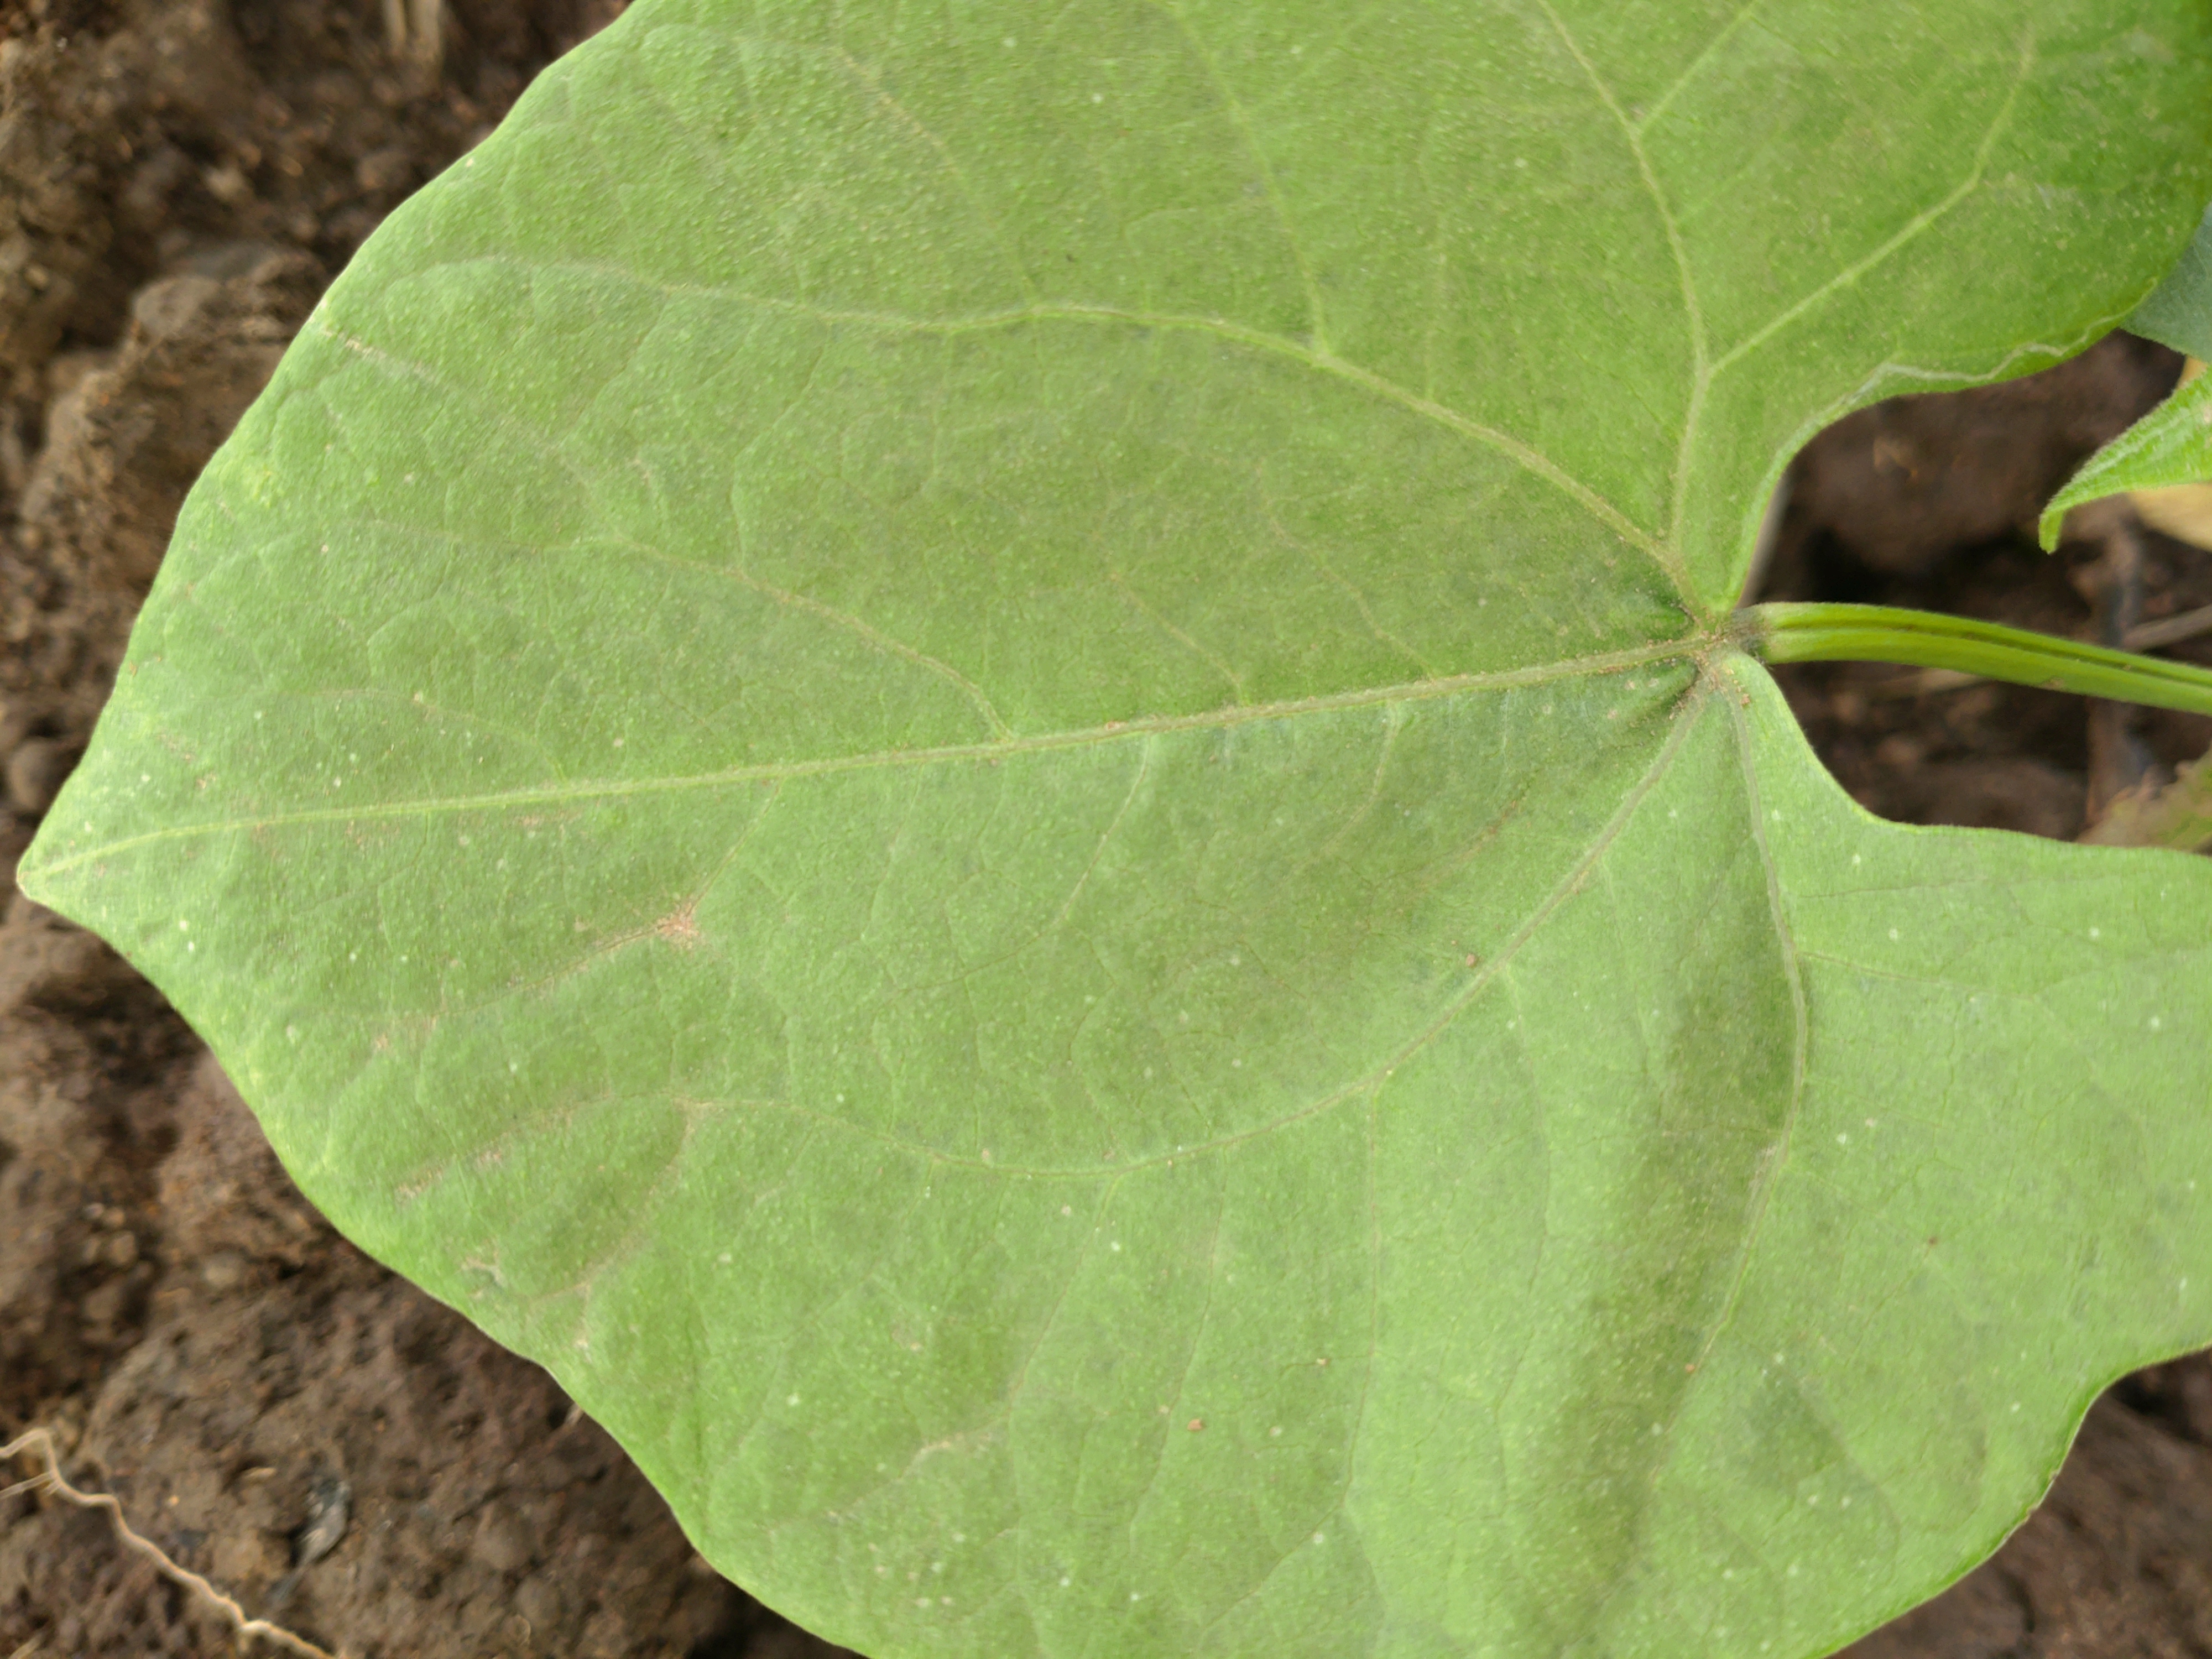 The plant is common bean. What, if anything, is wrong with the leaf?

healthy
